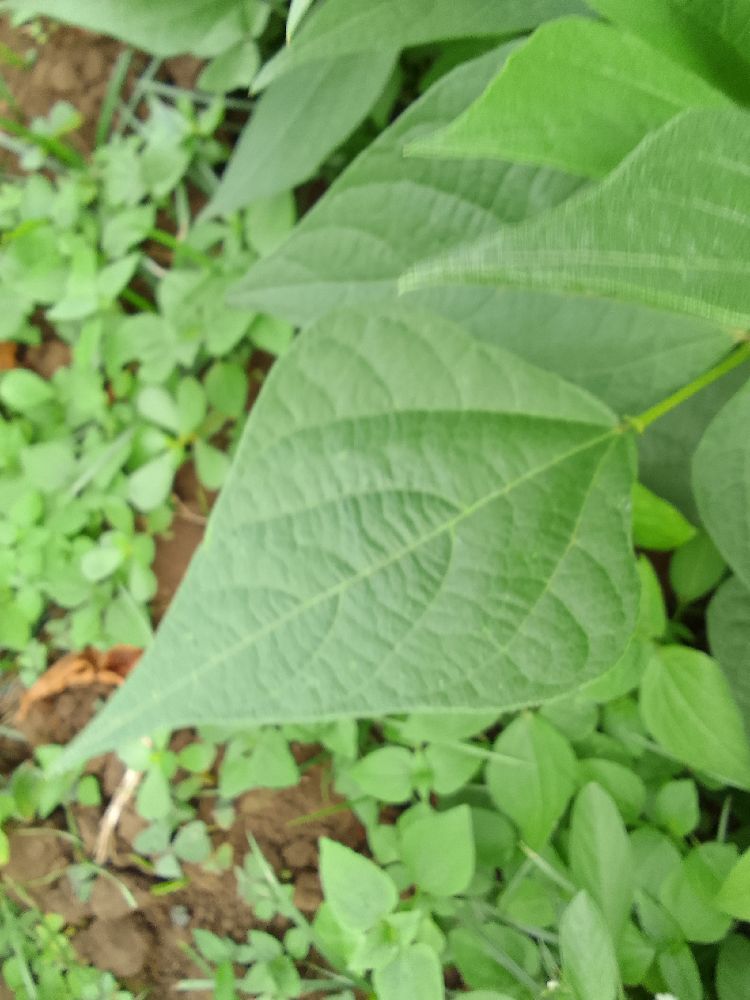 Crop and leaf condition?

common bean, healthy
